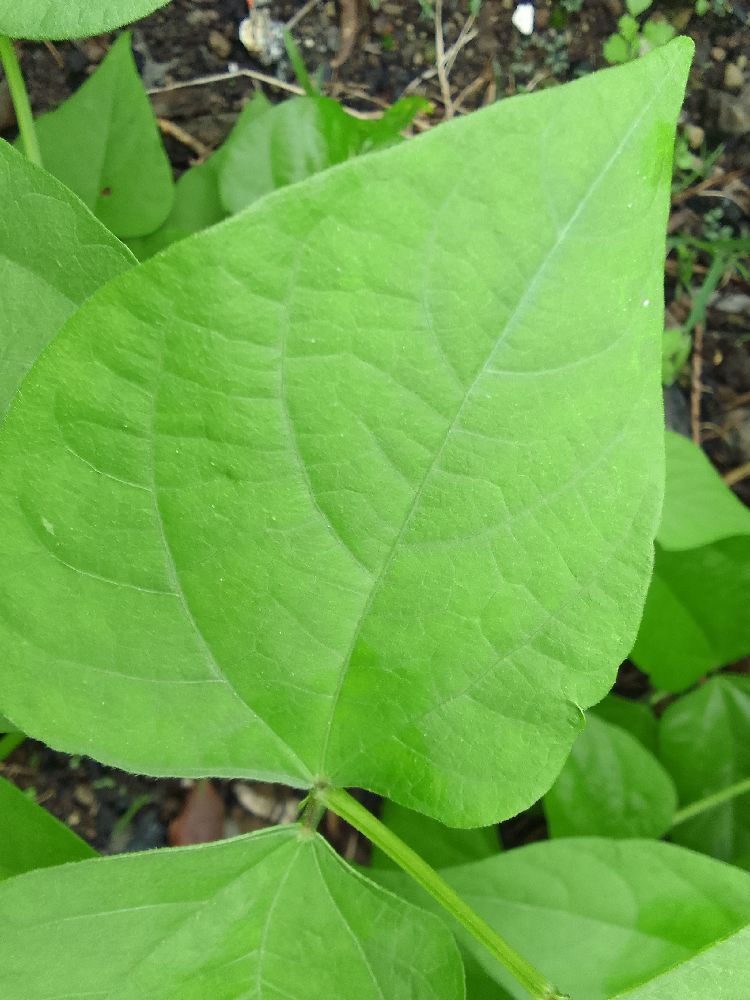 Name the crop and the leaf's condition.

common bean, healthy
